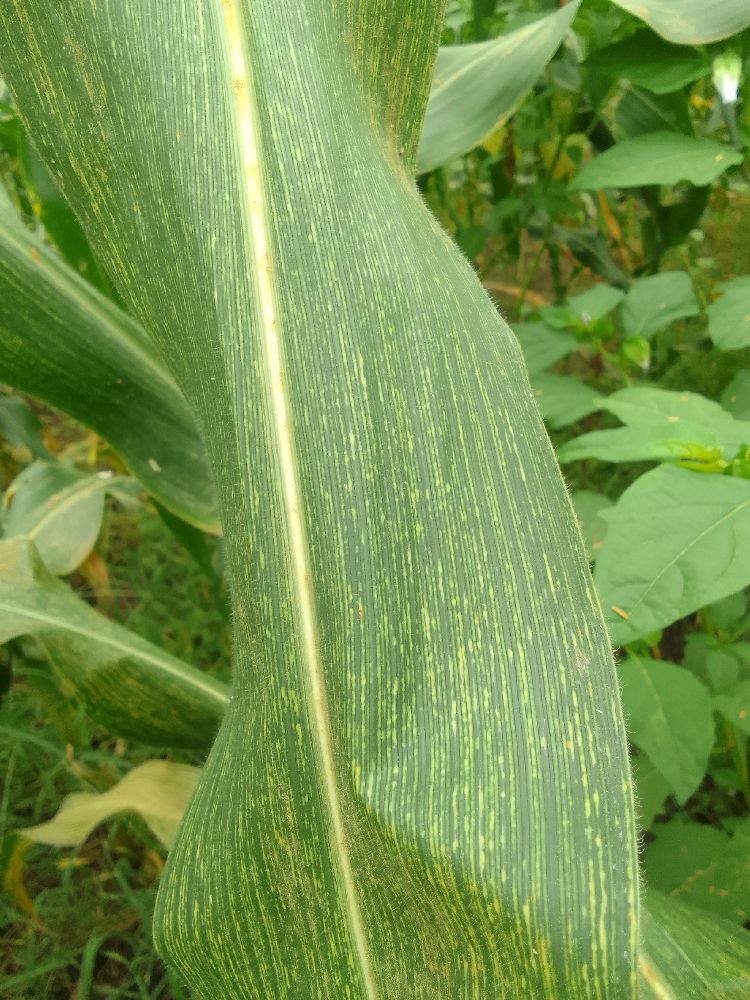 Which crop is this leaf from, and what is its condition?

maize, maize streak virus
